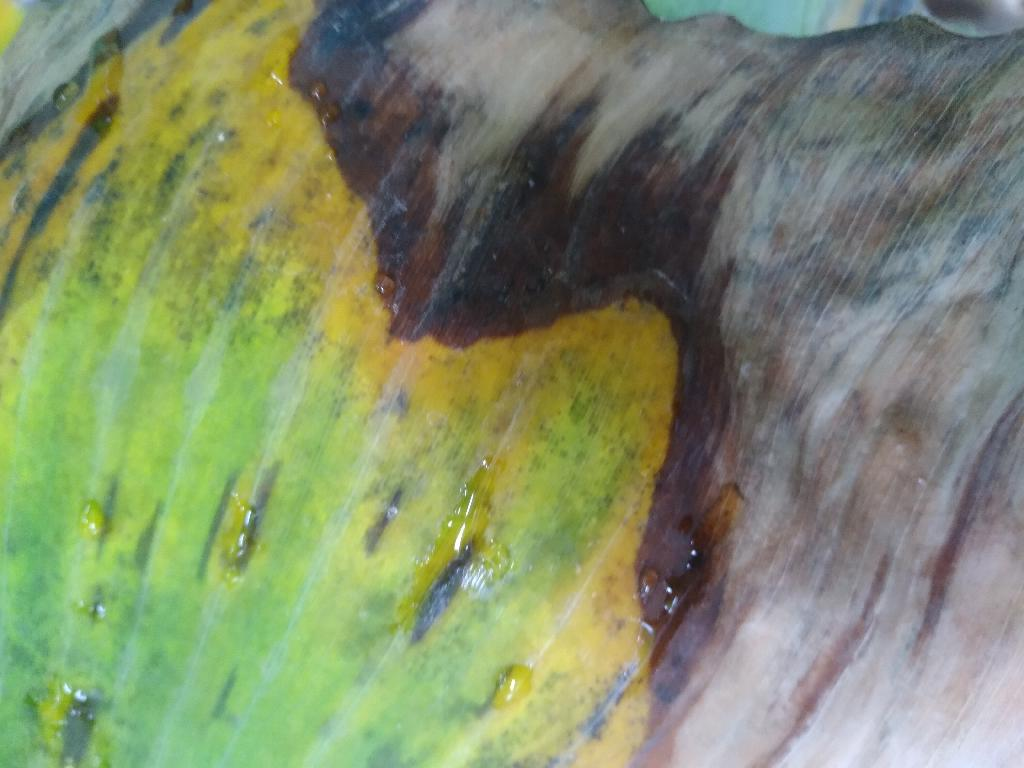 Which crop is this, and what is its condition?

banana, black sigatoka
